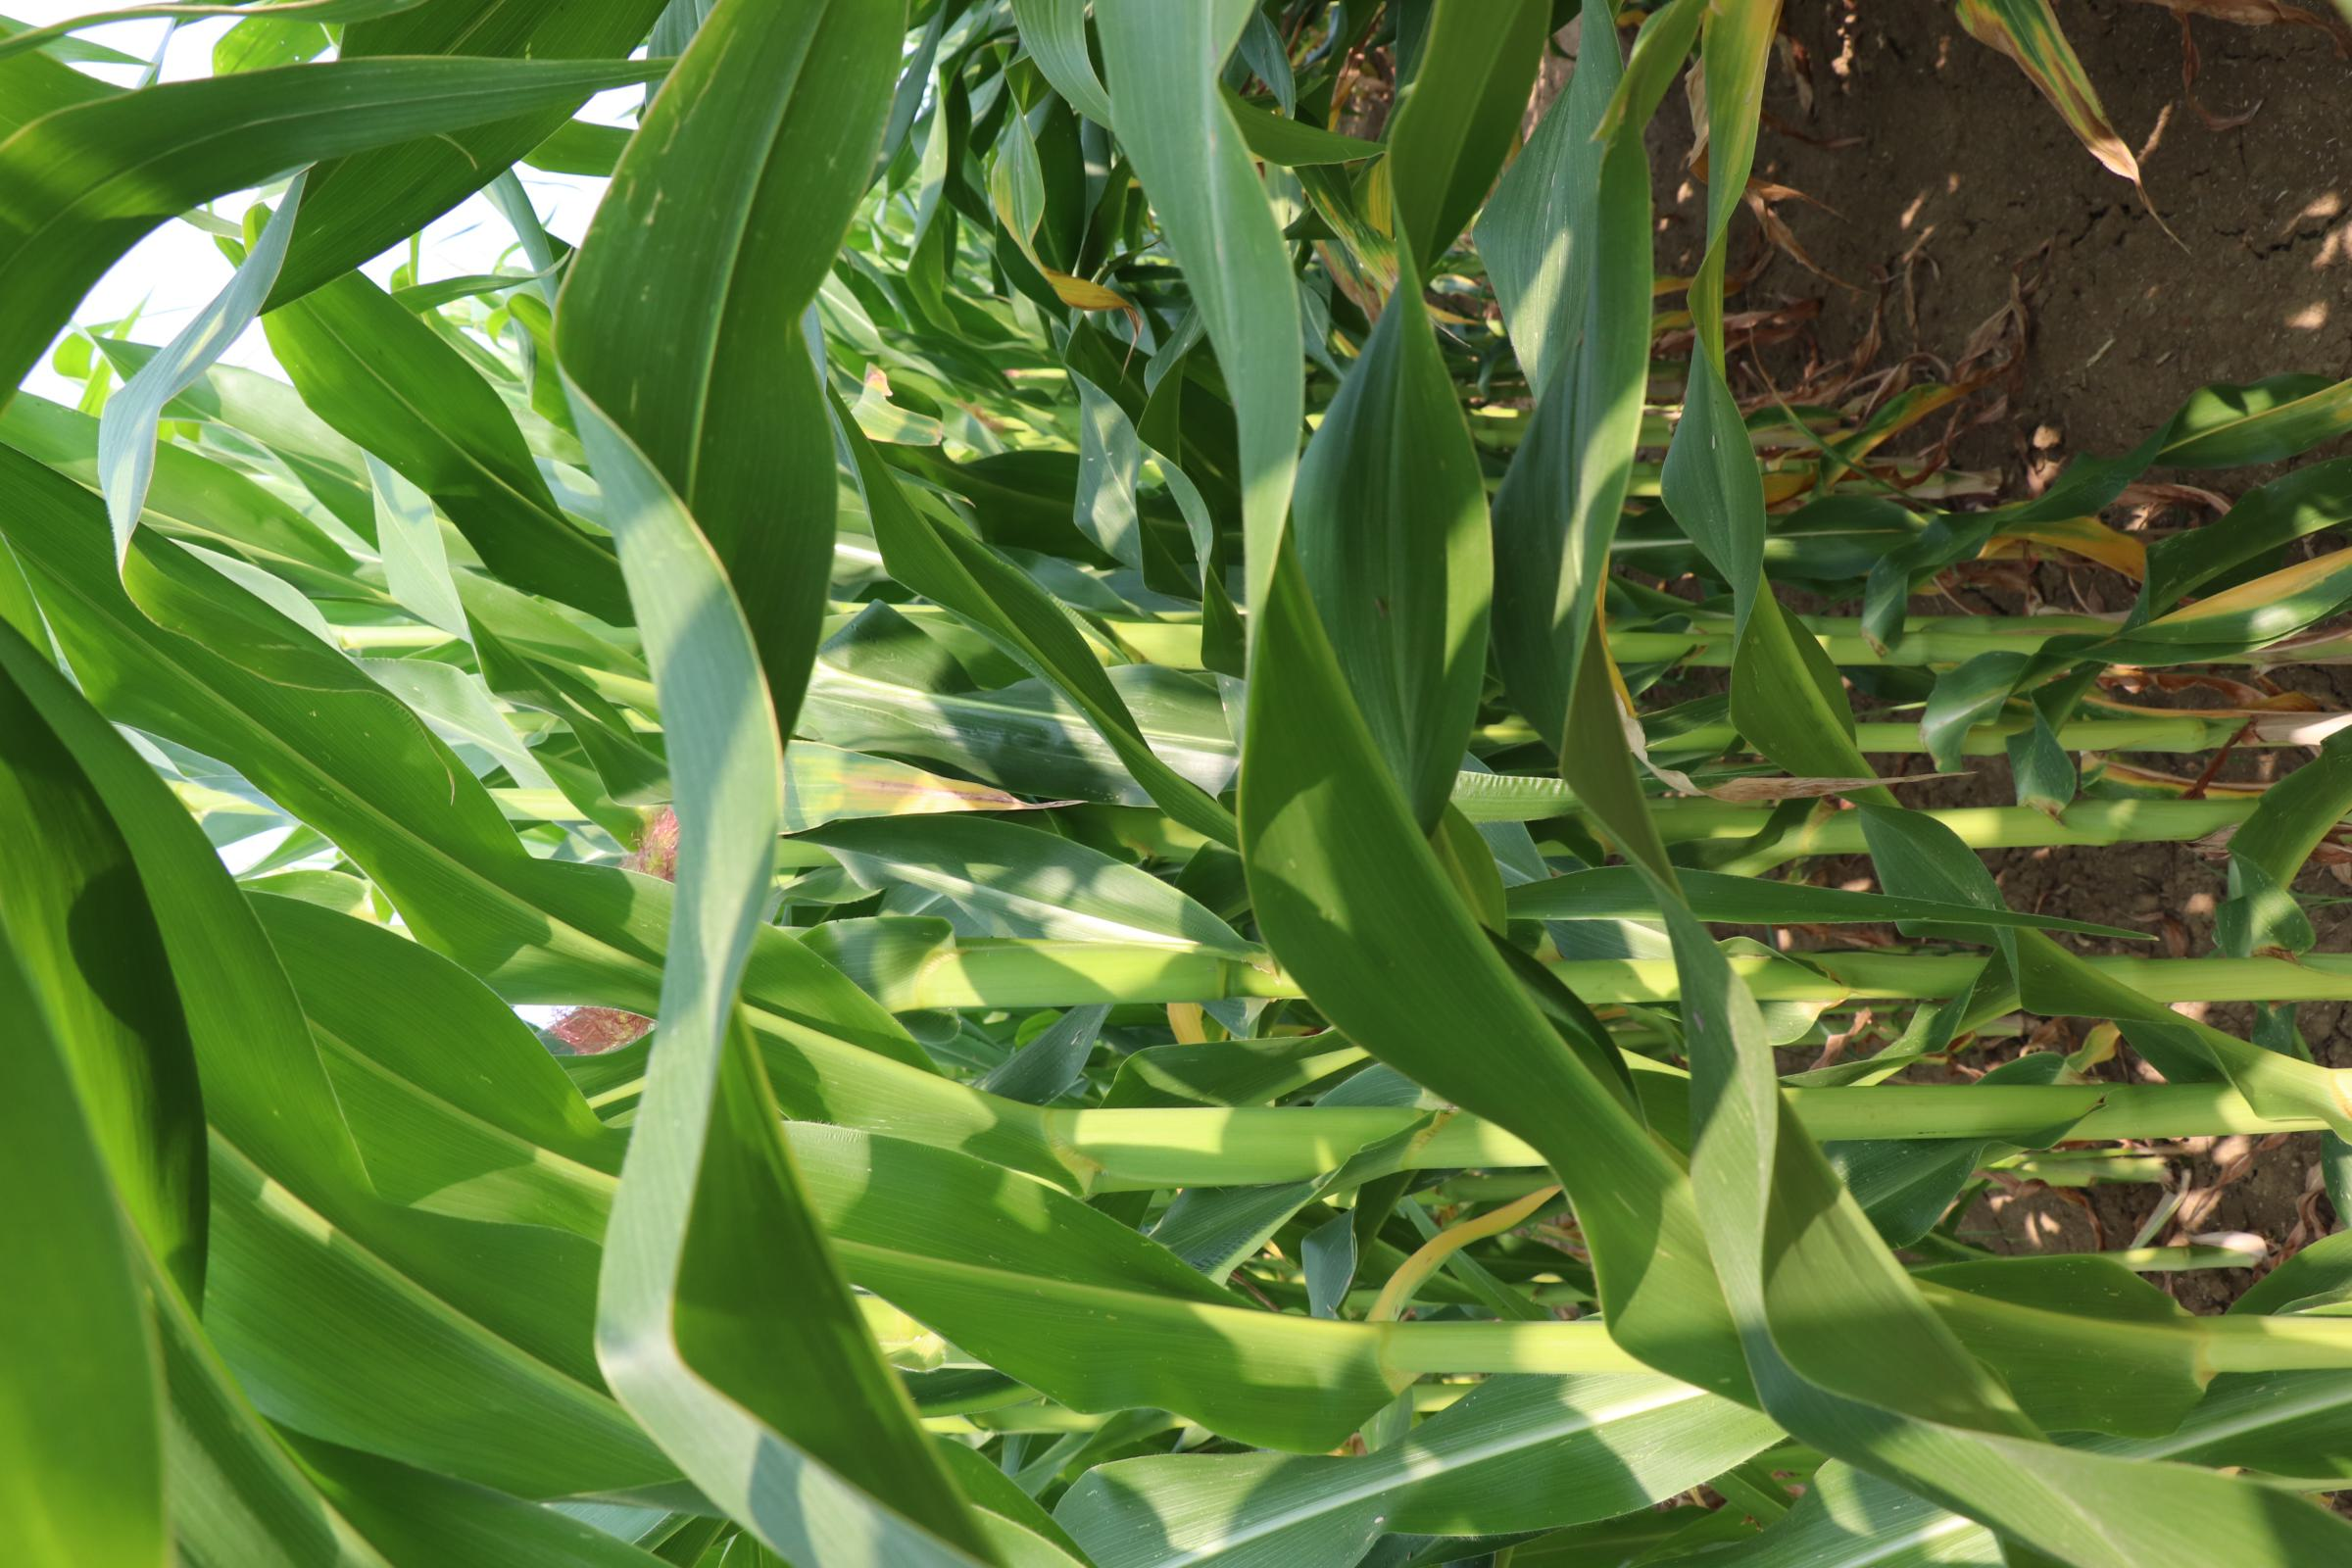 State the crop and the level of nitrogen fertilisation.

maize, reduced nitrogen fertilisation
